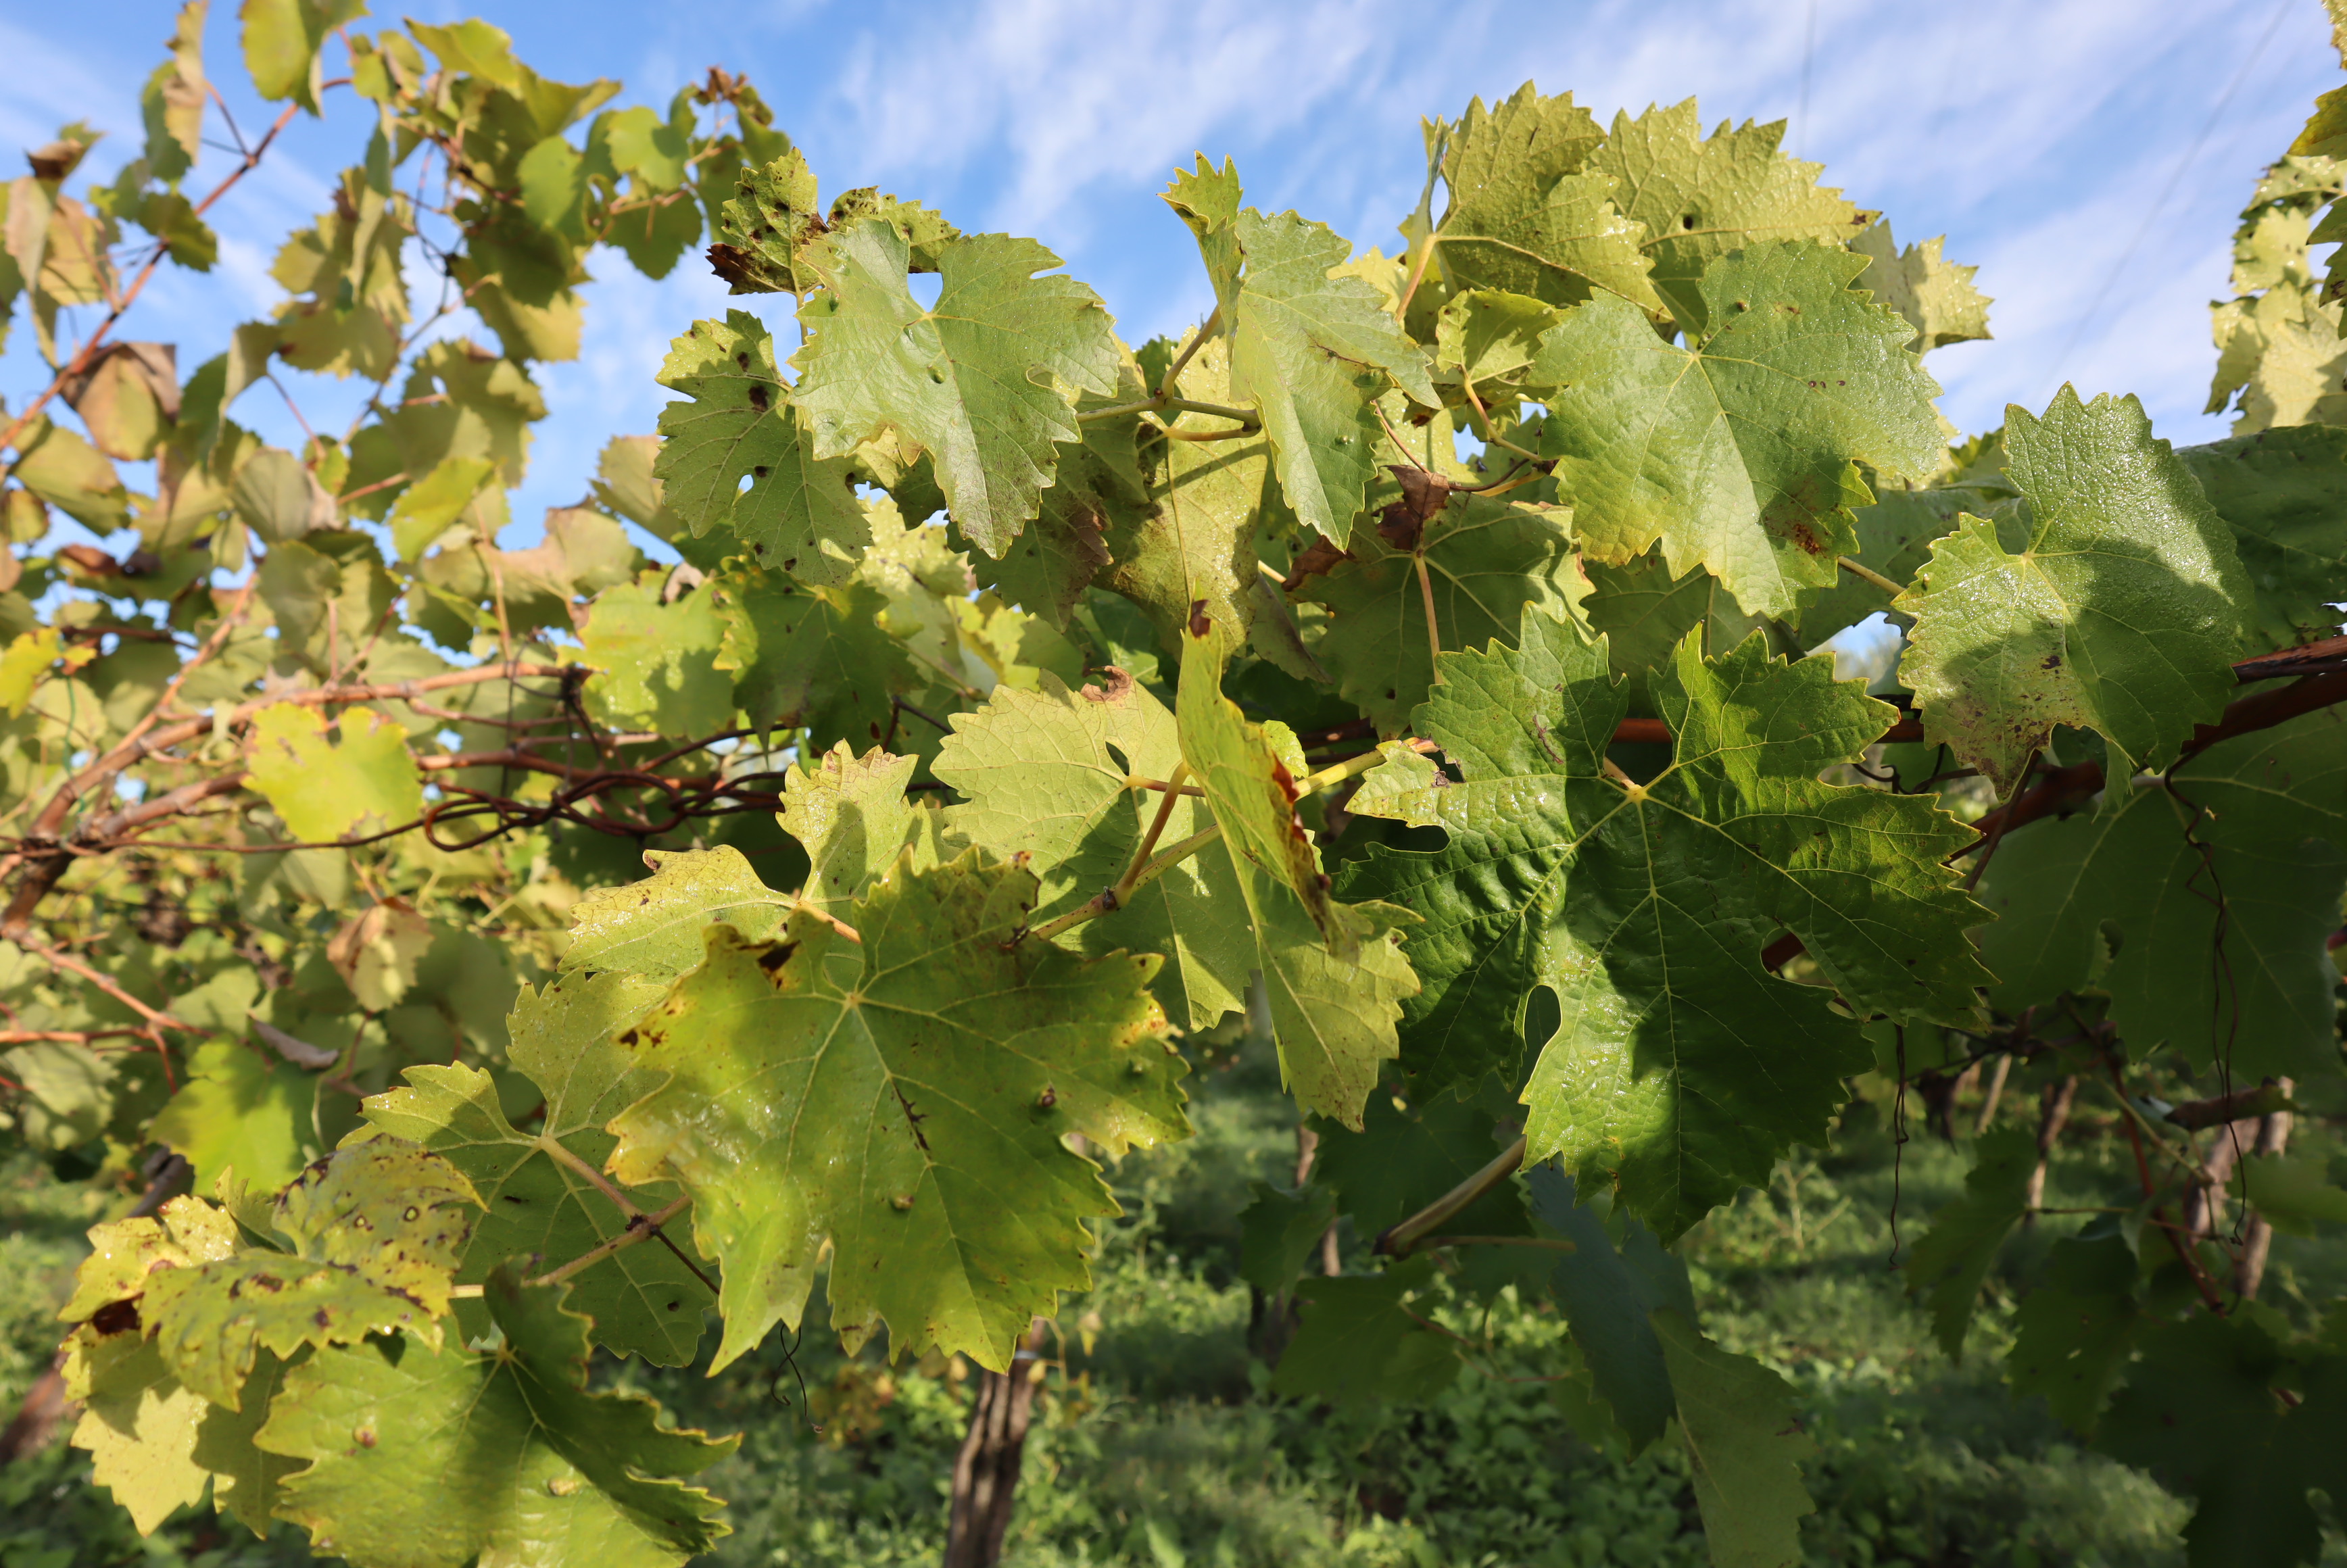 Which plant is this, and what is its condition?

grapevine, esca
